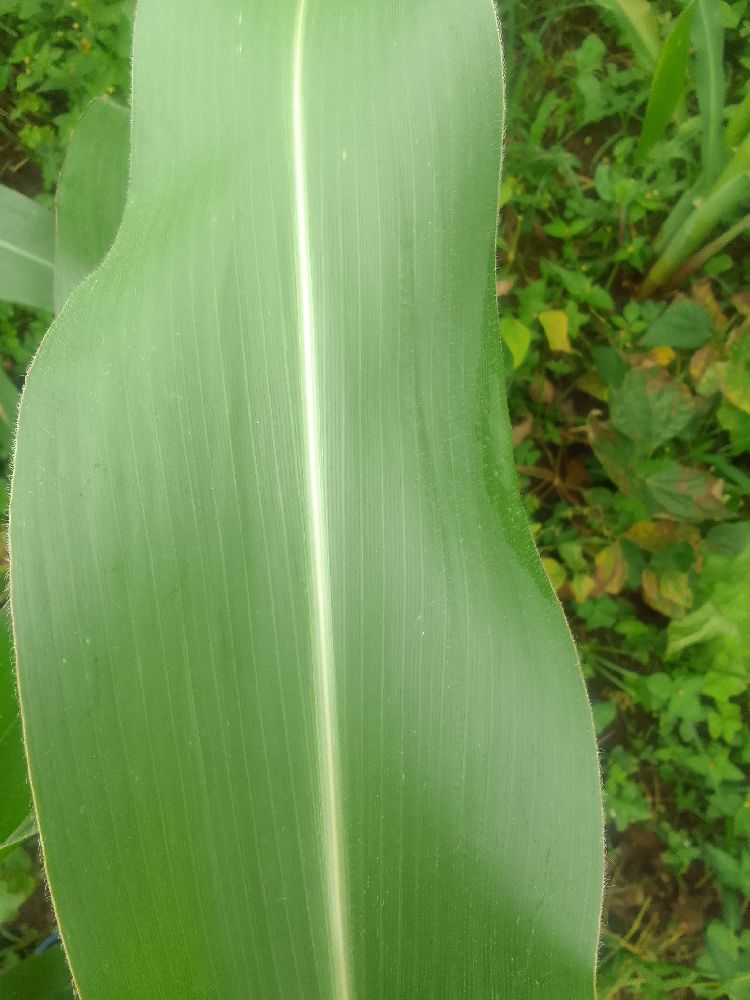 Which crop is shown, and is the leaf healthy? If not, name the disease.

maize, healthy
